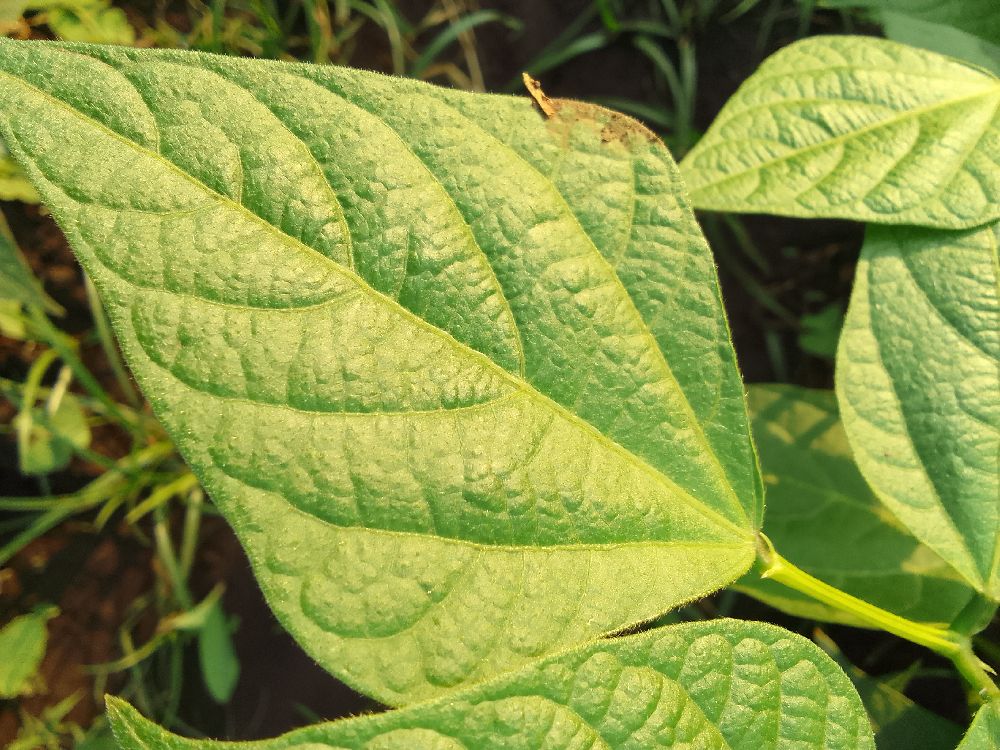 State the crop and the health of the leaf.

common bean, healthy
